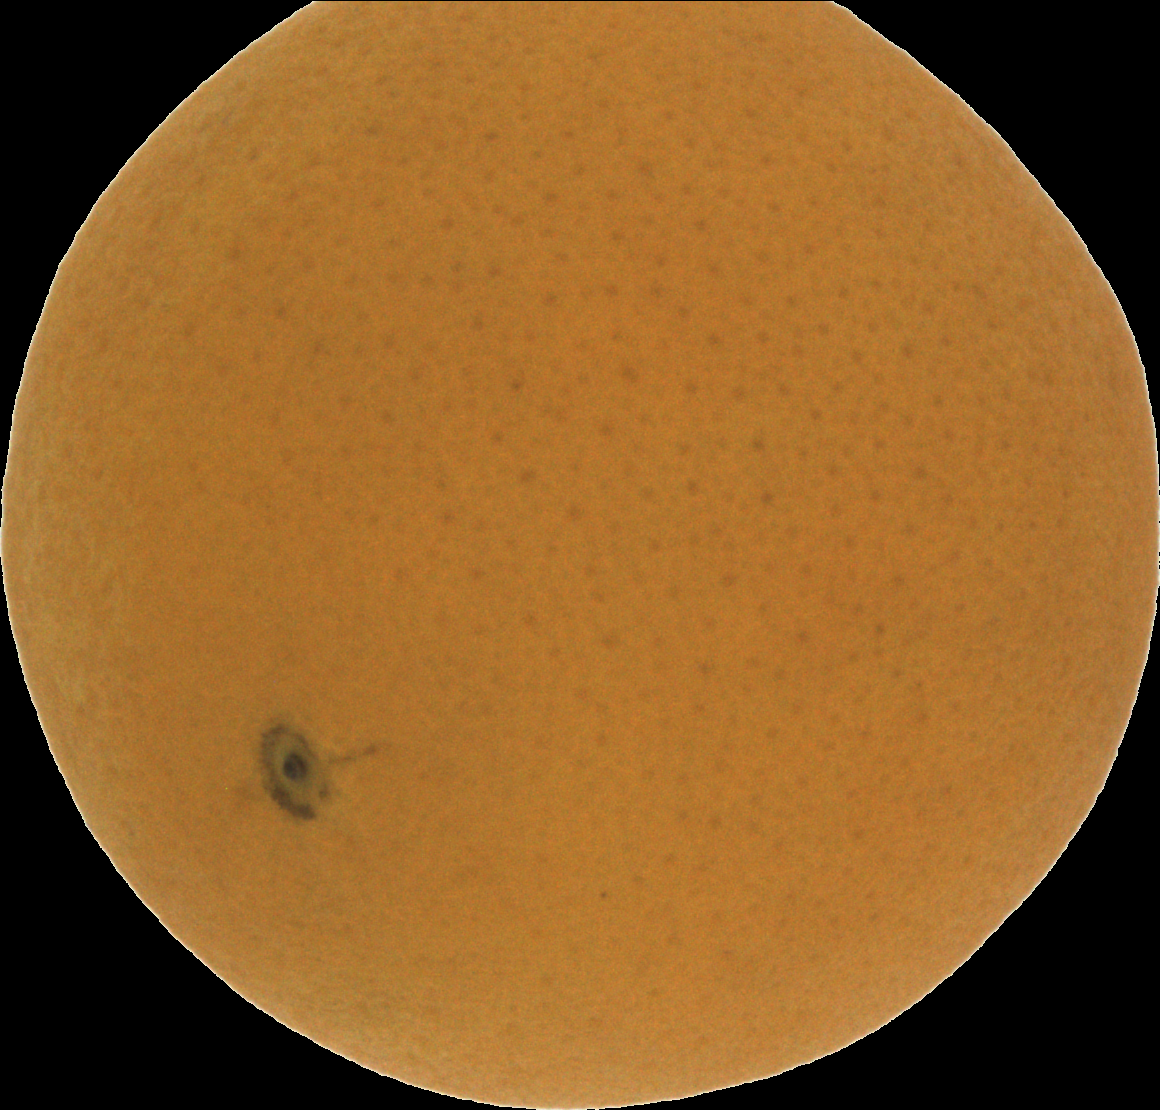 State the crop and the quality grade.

orange, good
